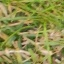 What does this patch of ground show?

grass
